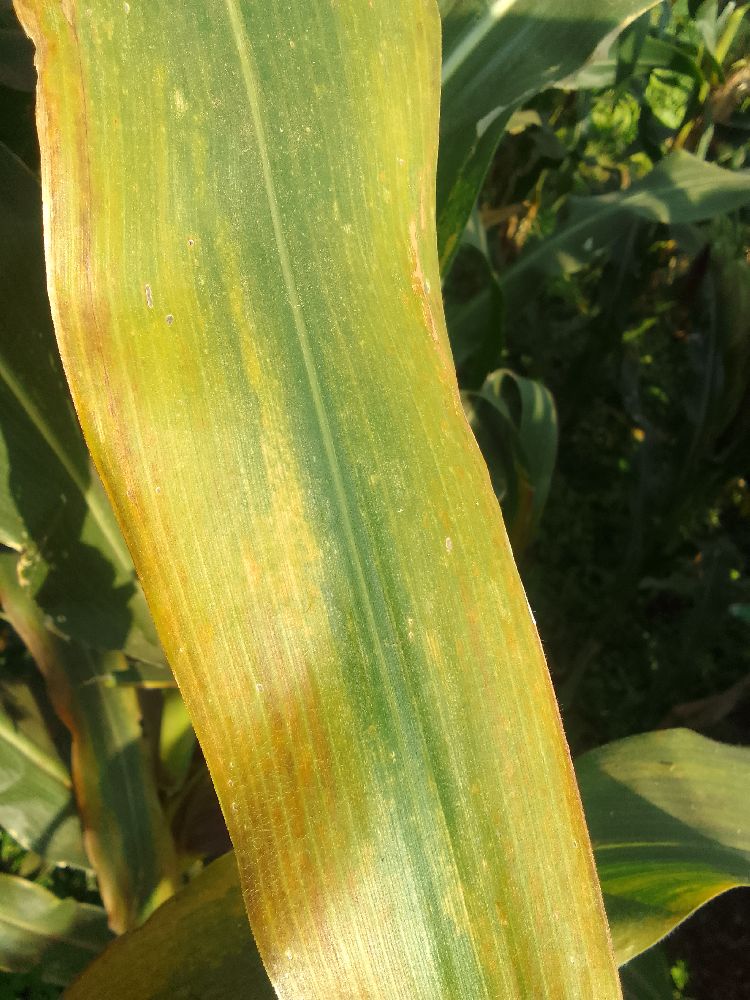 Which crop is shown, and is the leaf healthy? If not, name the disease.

maize, maize lethal necrosis
